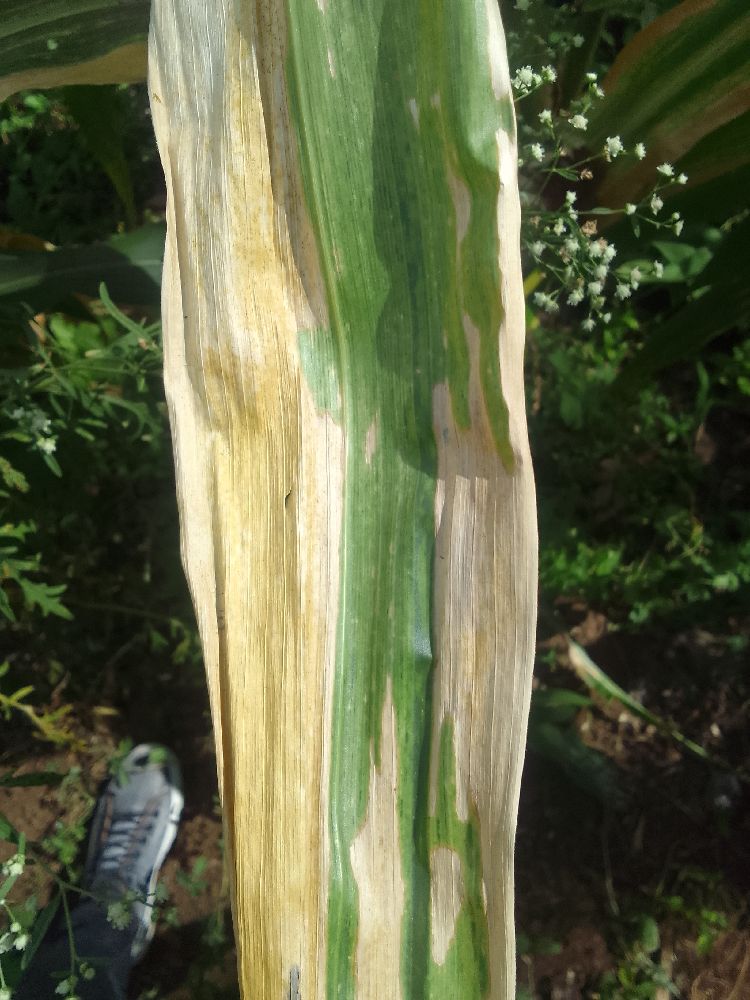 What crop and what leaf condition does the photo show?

maize, maize lethal necrosis
